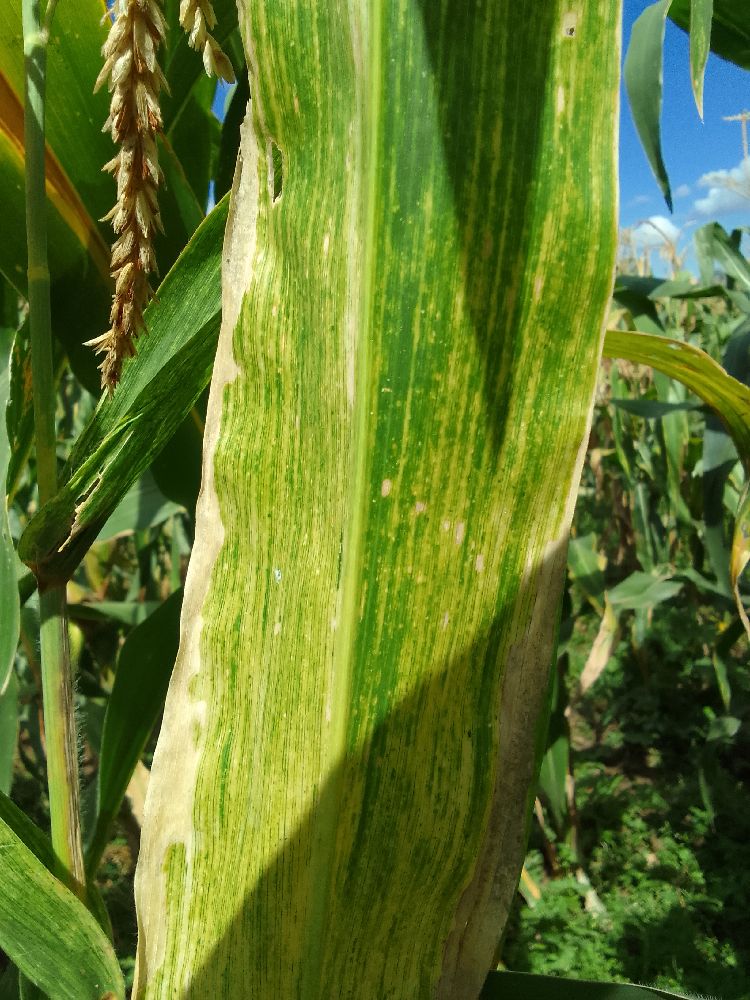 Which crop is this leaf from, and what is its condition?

maize, maize lethal necrosis
